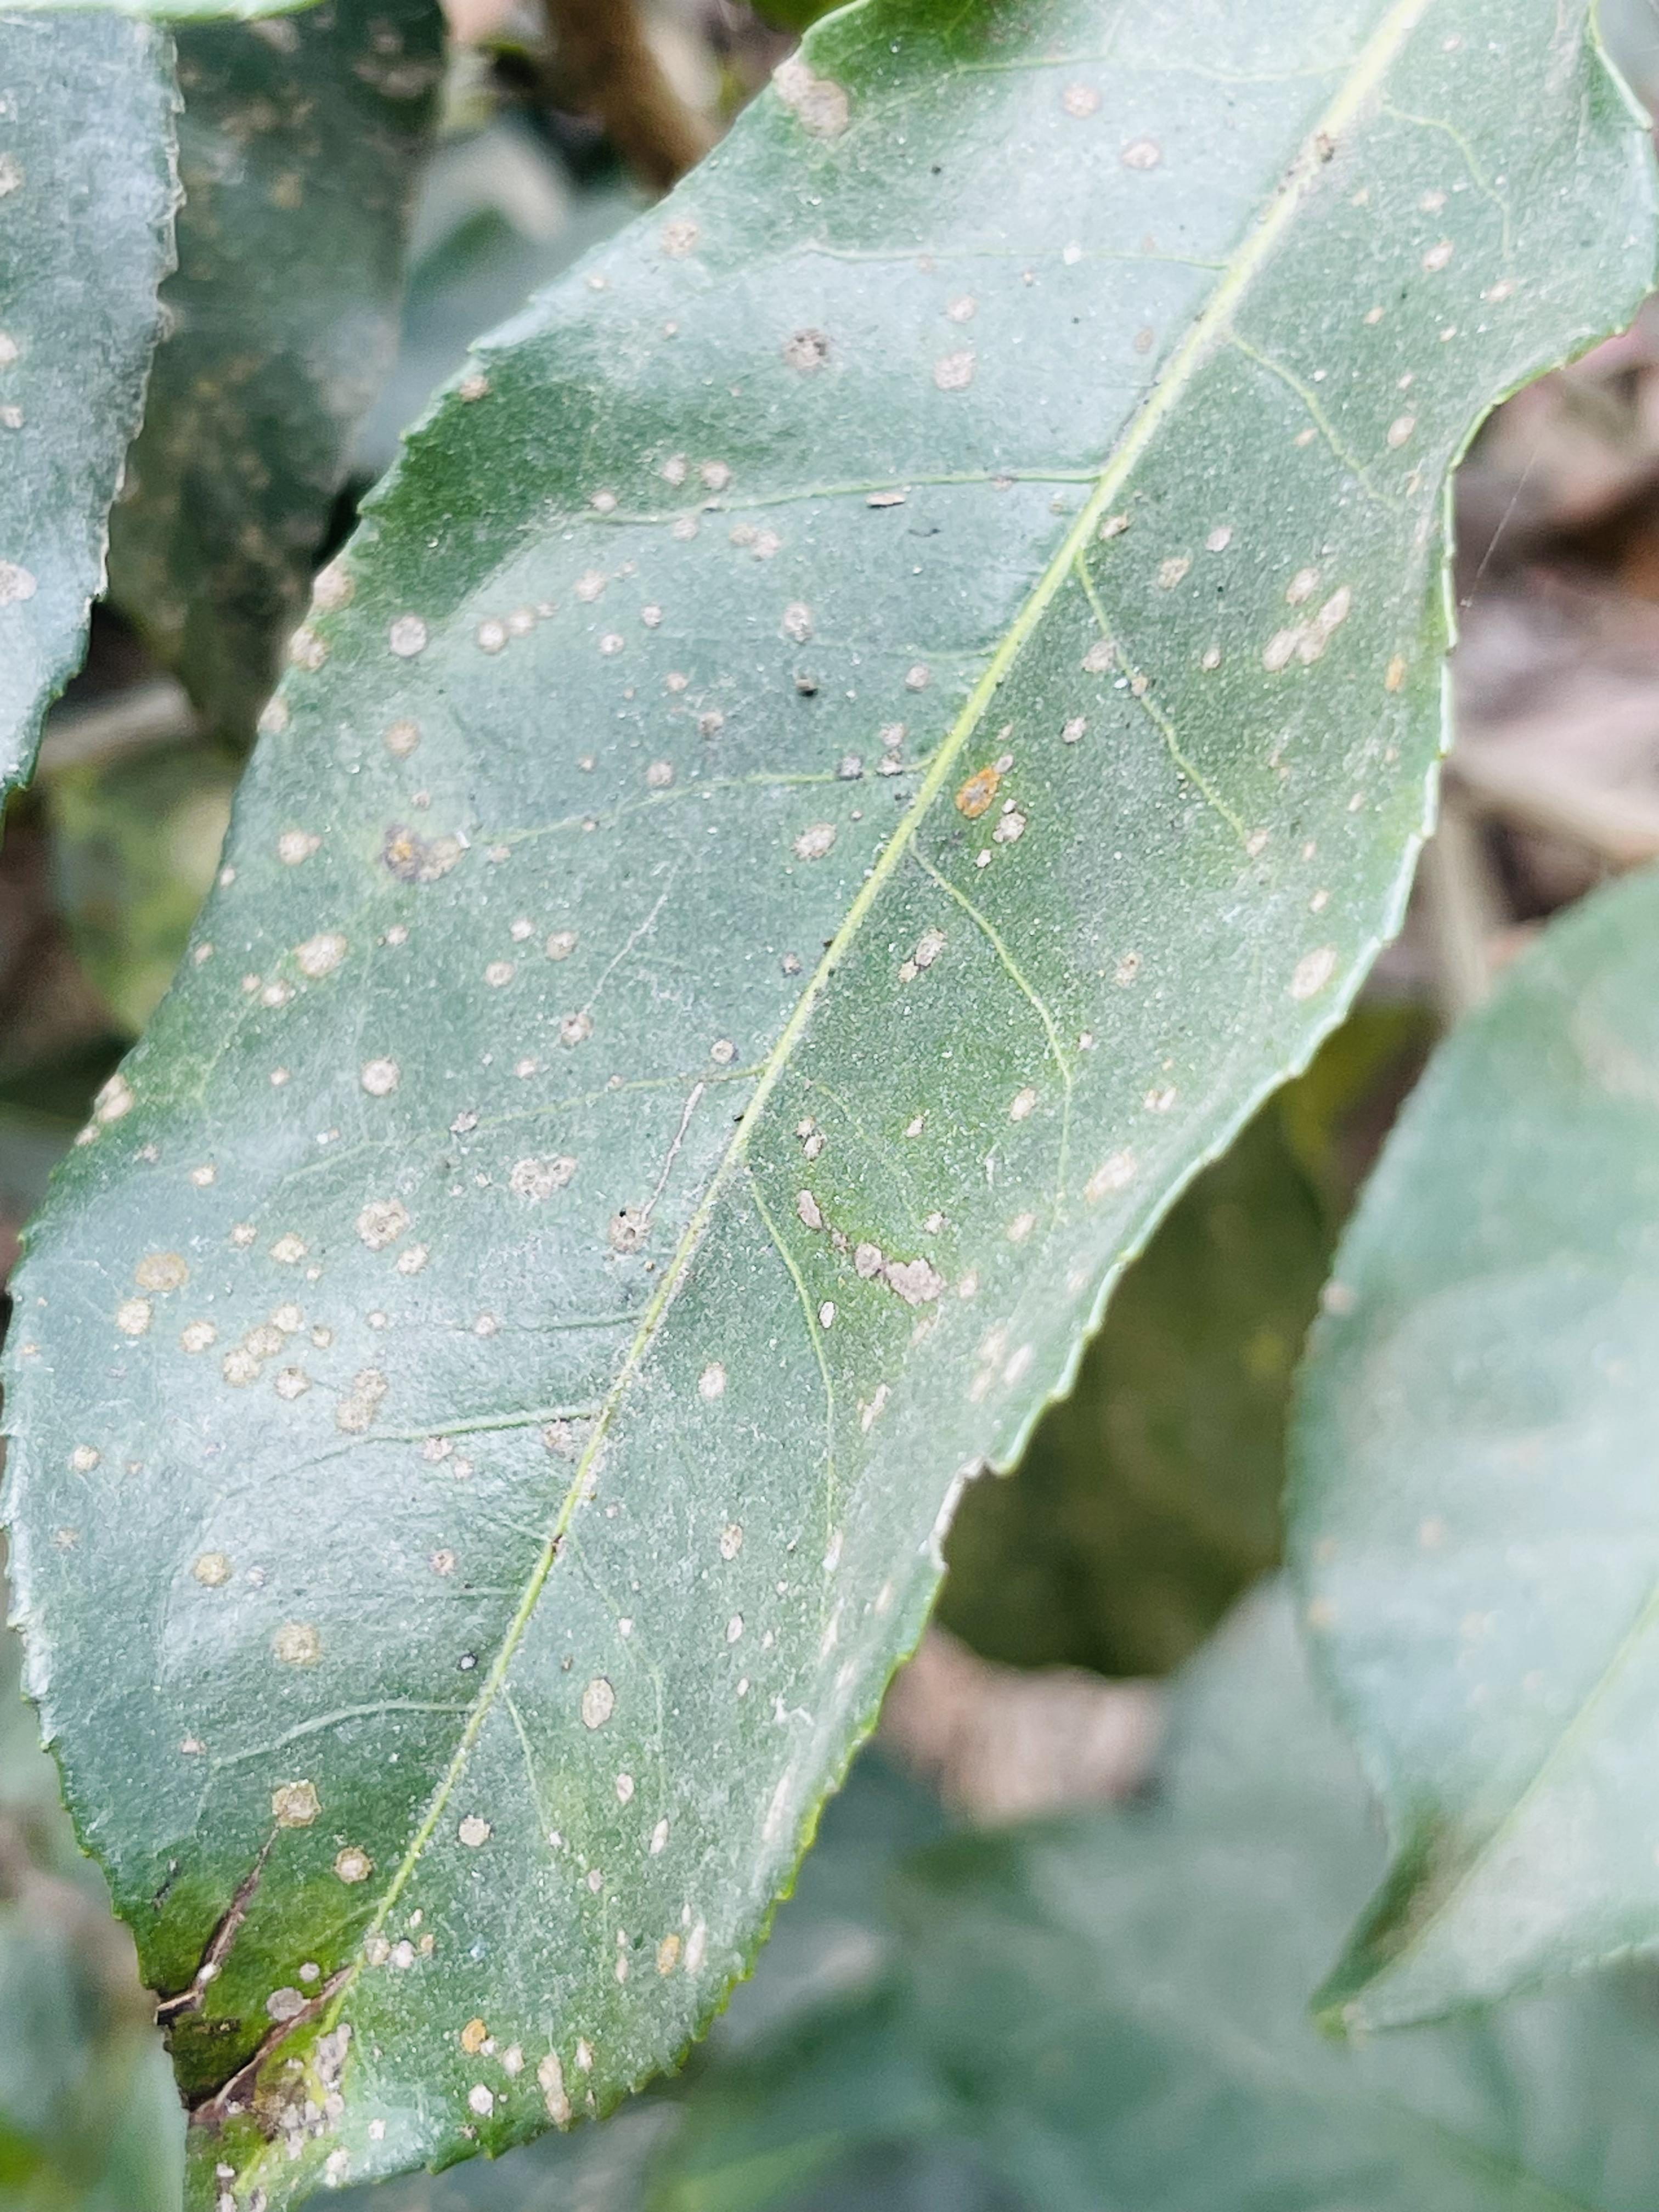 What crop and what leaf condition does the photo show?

tea, red rust
